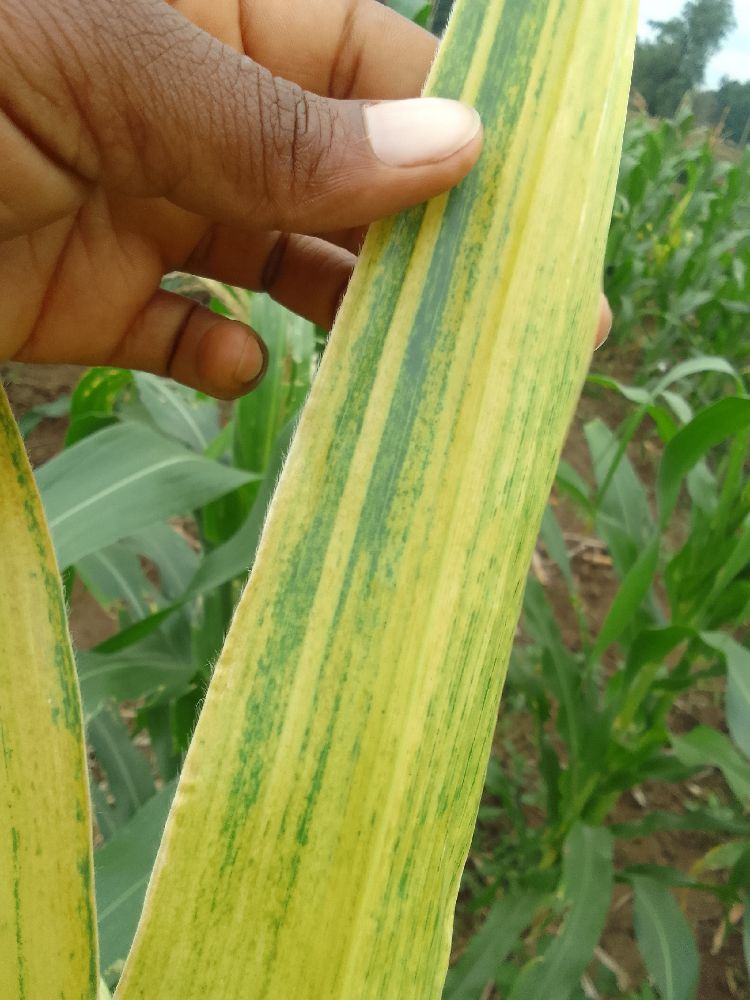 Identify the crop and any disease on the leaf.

maize, maize lethal necrosis
